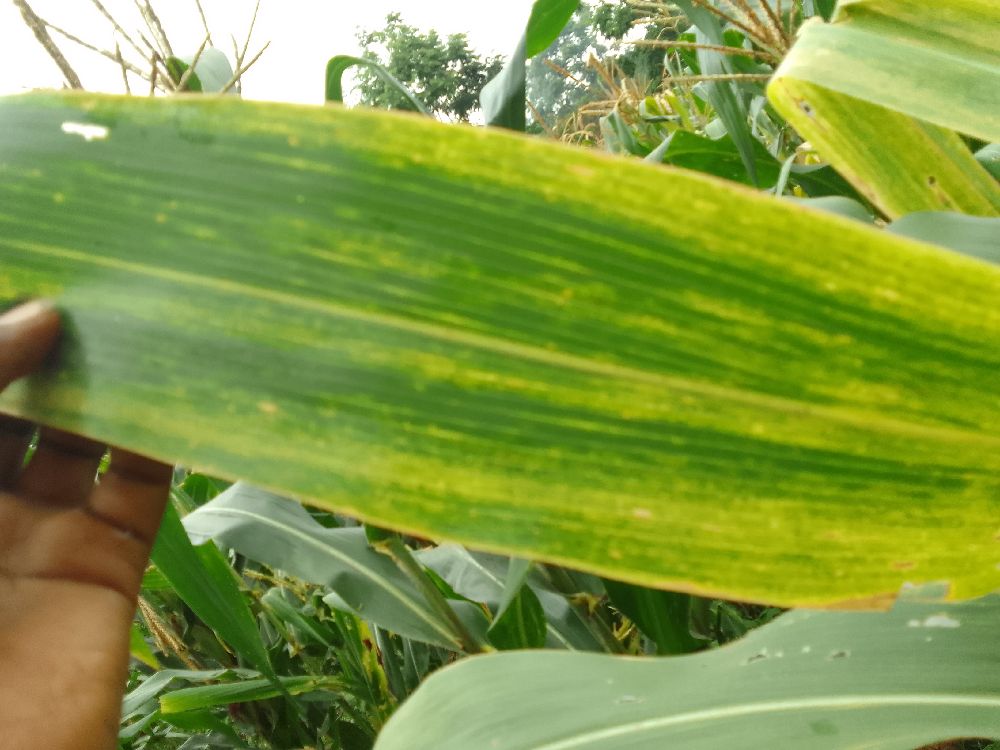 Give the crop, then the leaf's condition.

maize, maize lethal necrosis
